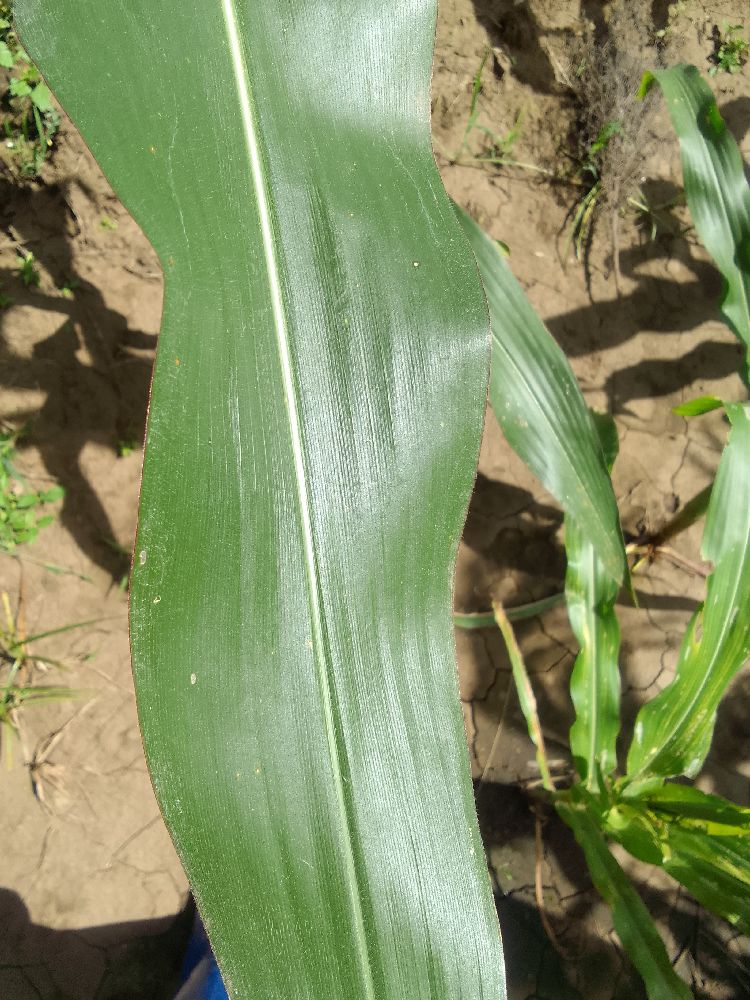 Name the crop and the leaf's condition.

maize, healthy
